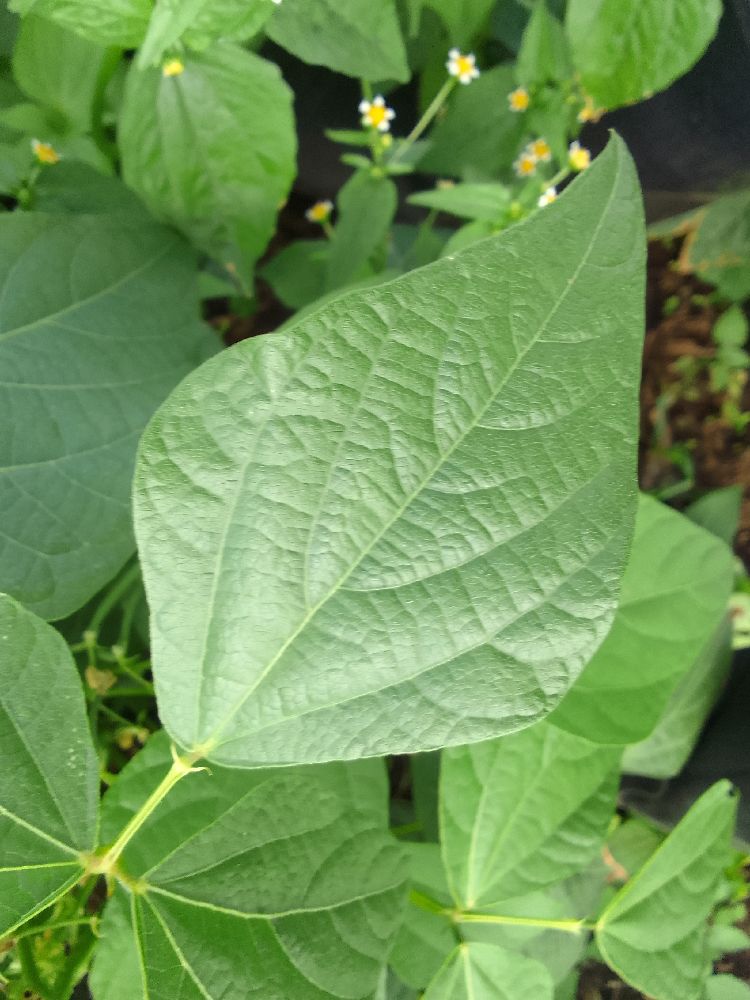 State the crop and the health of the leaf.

common bean, healthy
